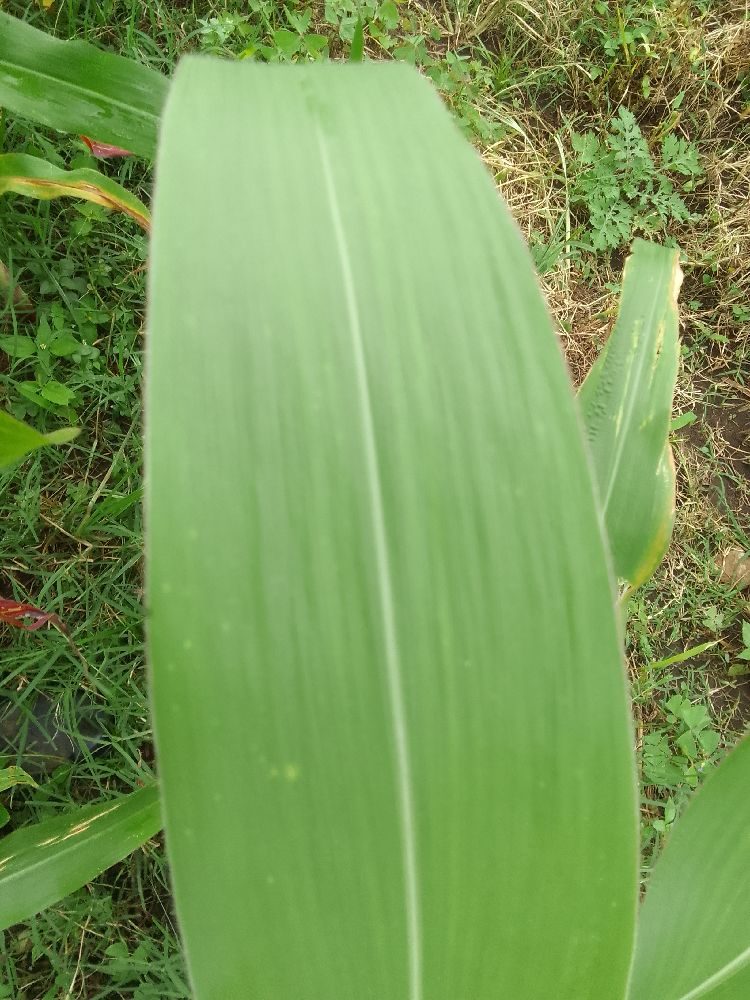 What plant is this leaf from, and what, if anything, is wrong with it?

maize, healthy
